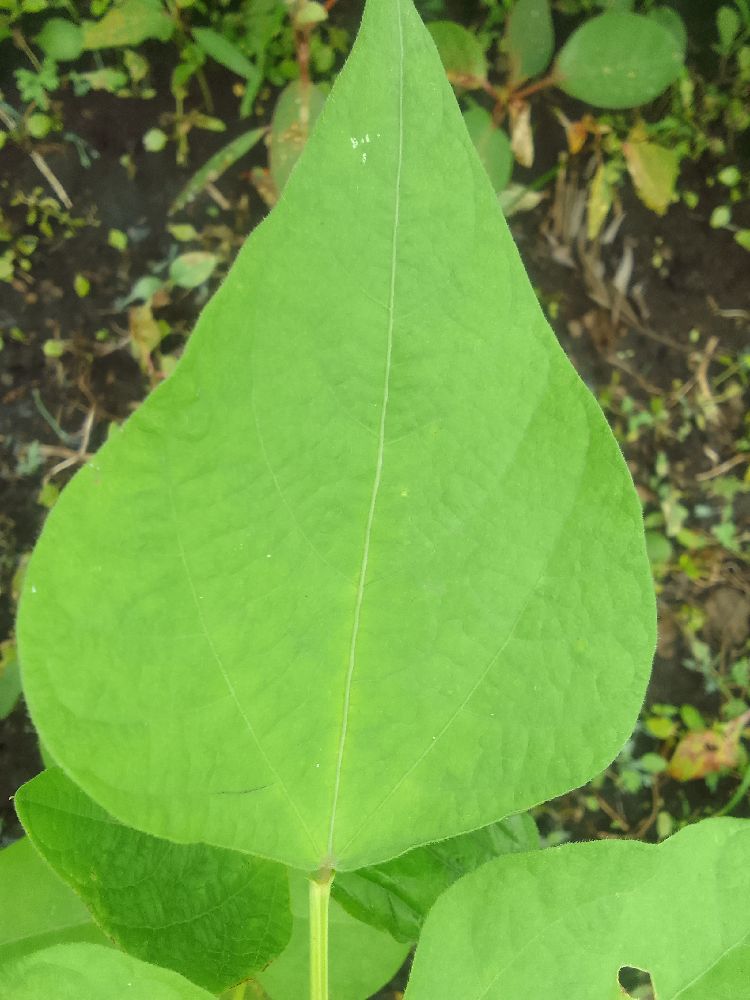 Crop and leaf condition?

common bean, healthy
